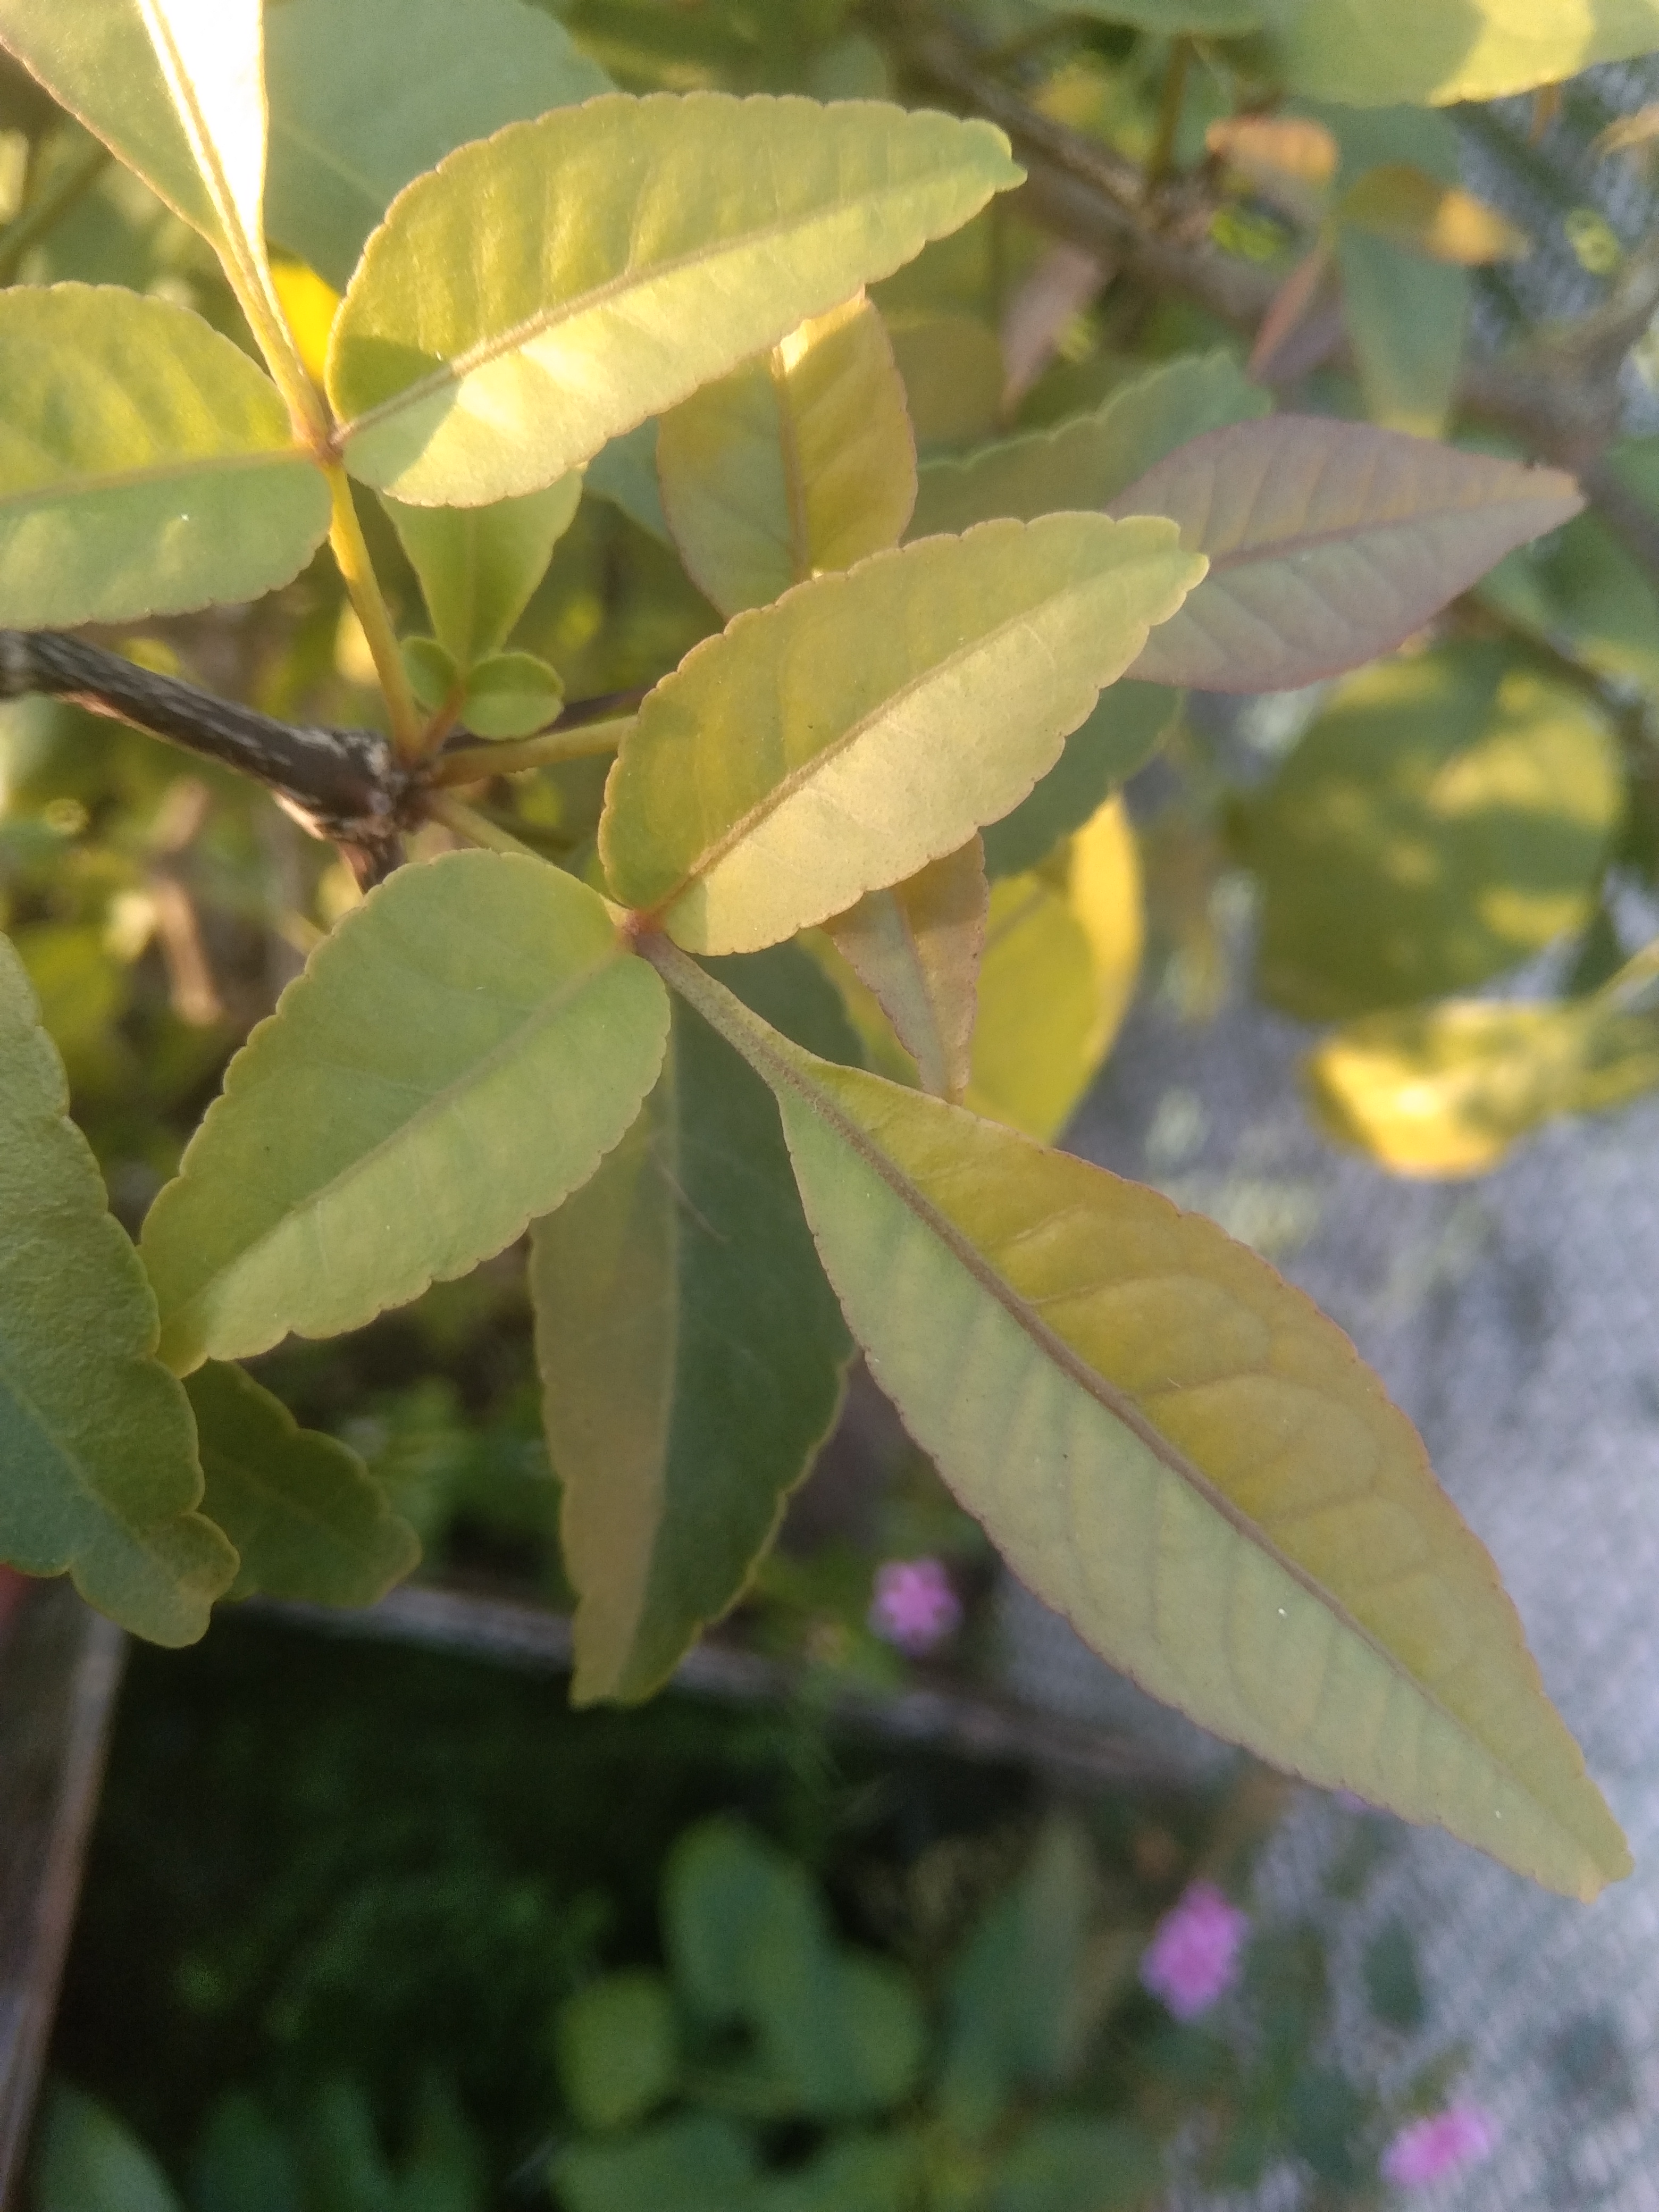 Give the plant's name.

wood apple
